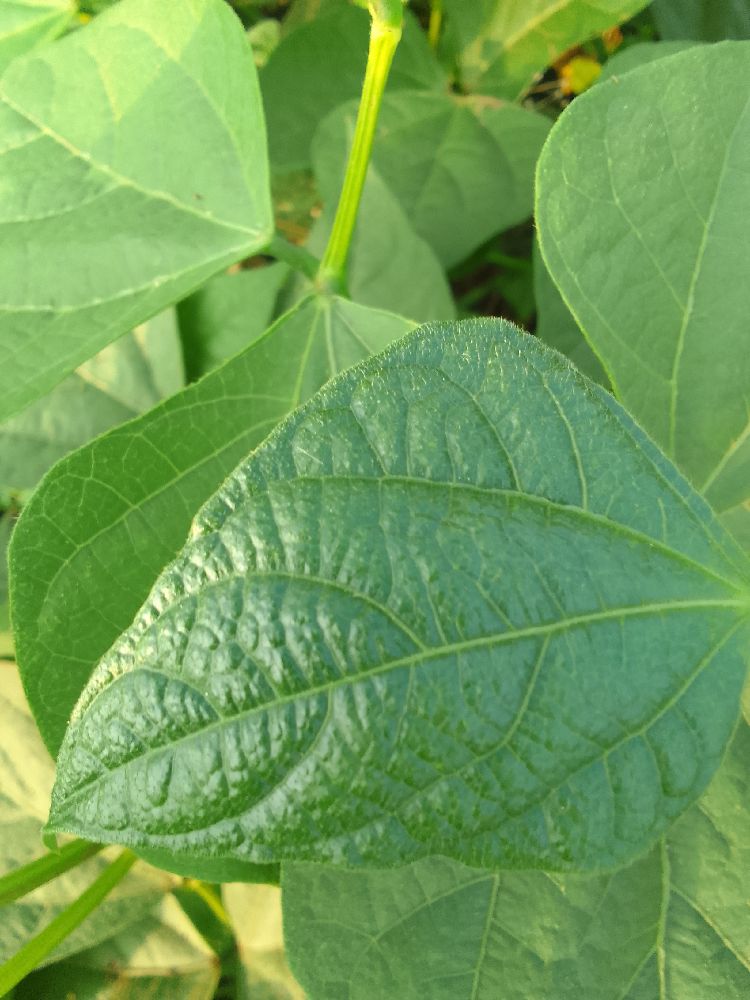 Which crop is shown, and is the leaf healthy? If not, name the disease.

common bean, healthy
